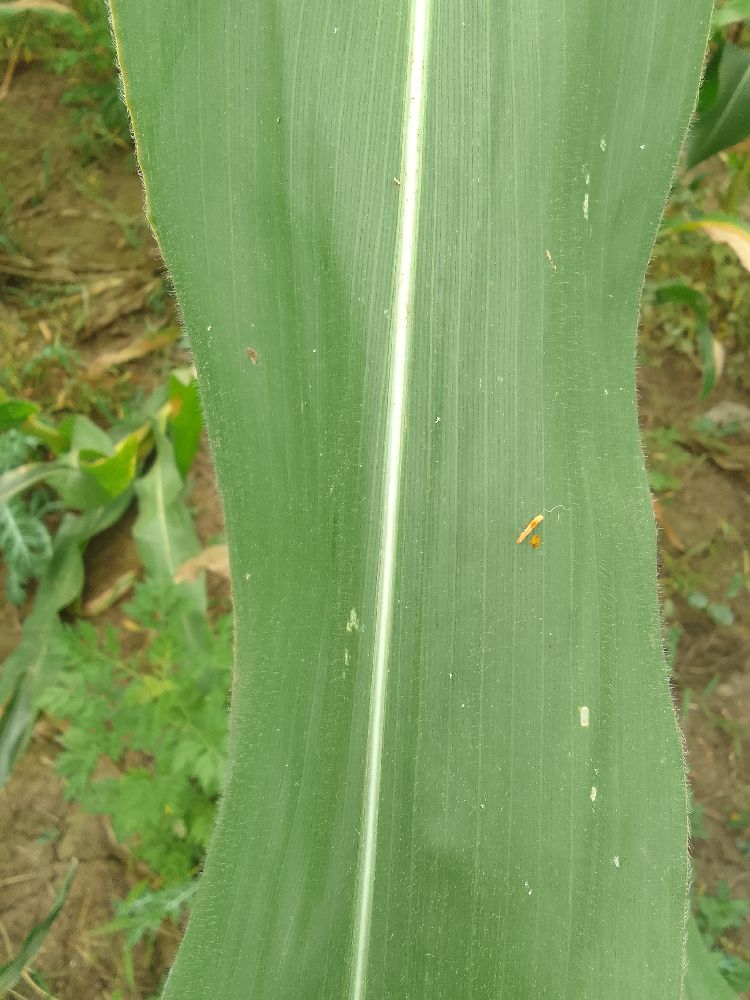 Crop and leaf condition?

maize, healthy
